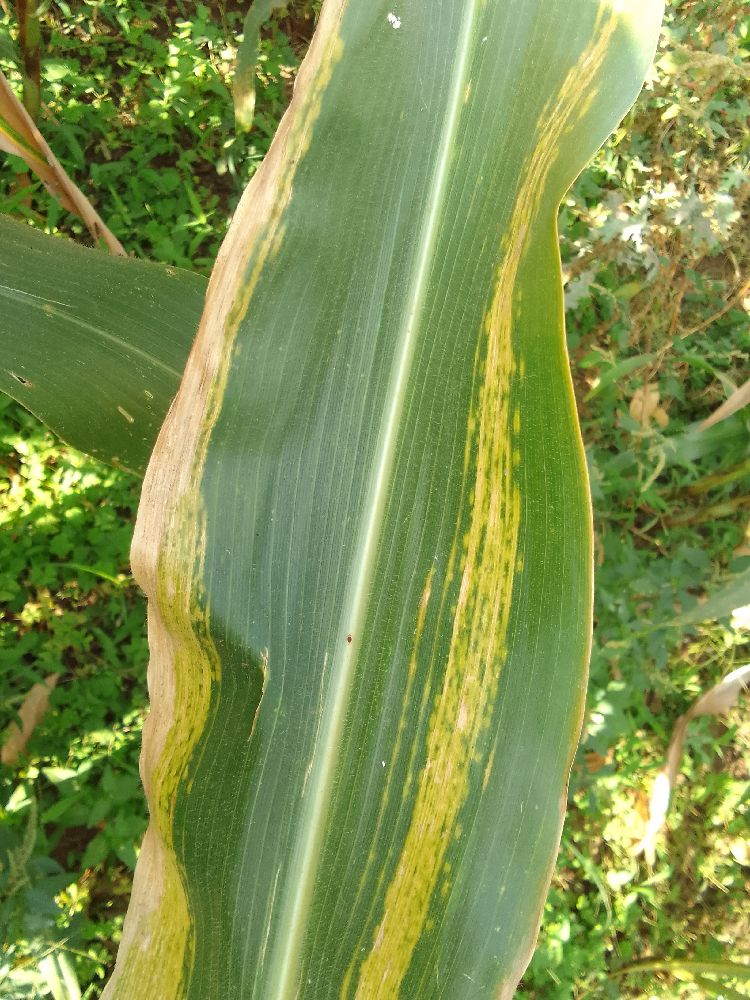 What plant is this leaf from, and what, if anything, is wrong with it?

maize, maize lethal necrosis
